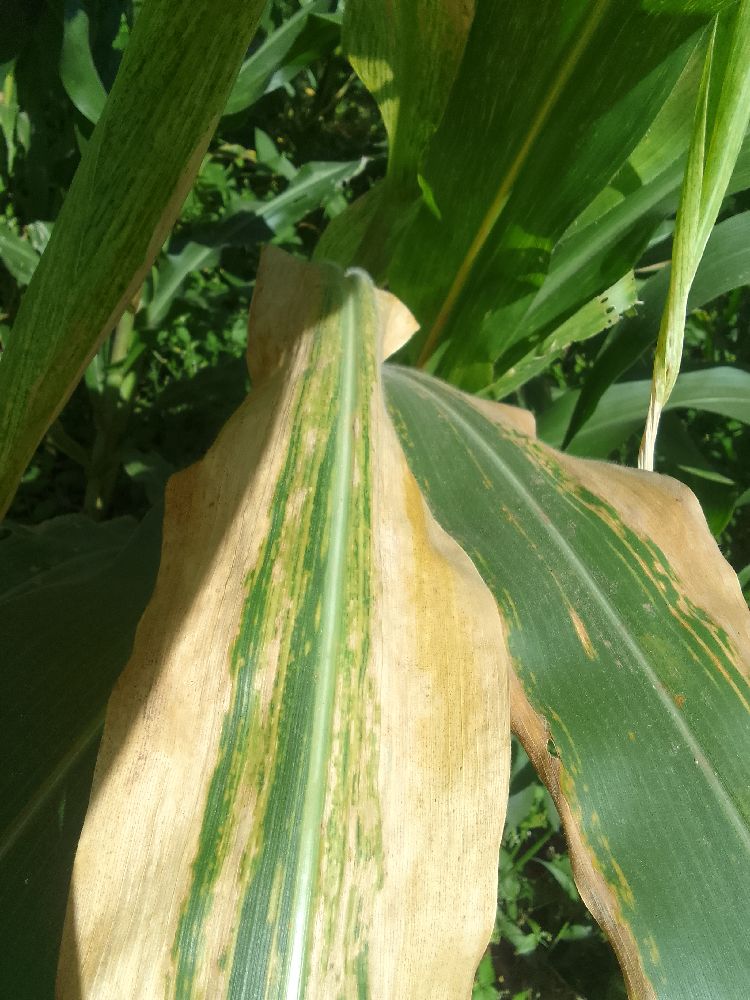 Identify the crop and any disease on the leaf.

maize, maize lethal necrosis
